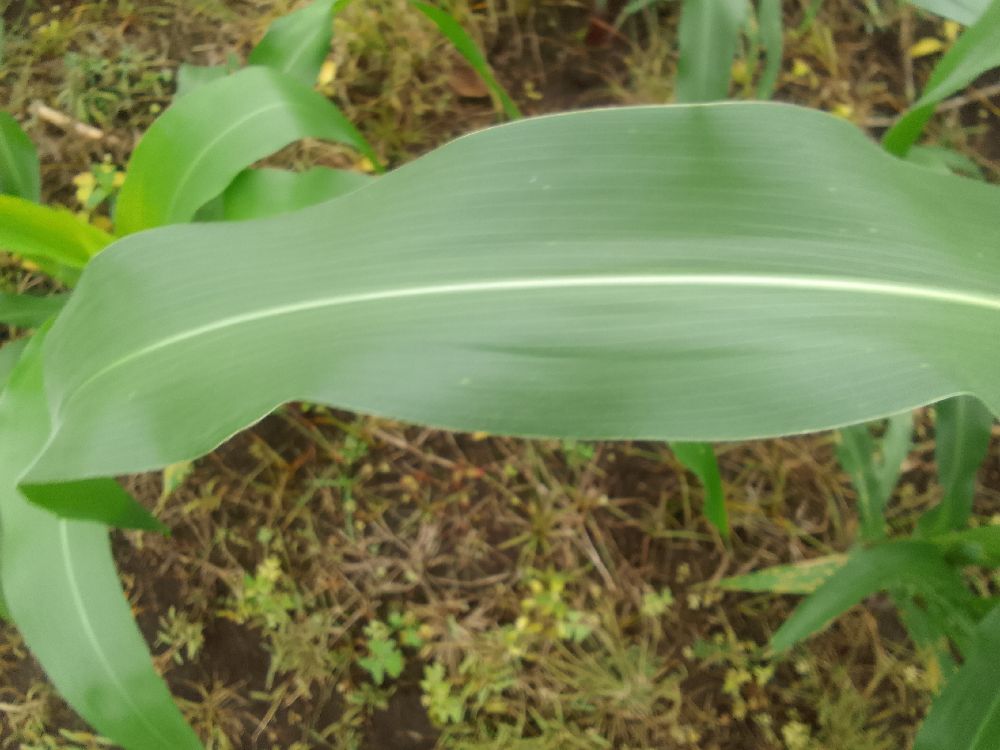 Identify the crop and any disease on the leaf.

maize, healthy
